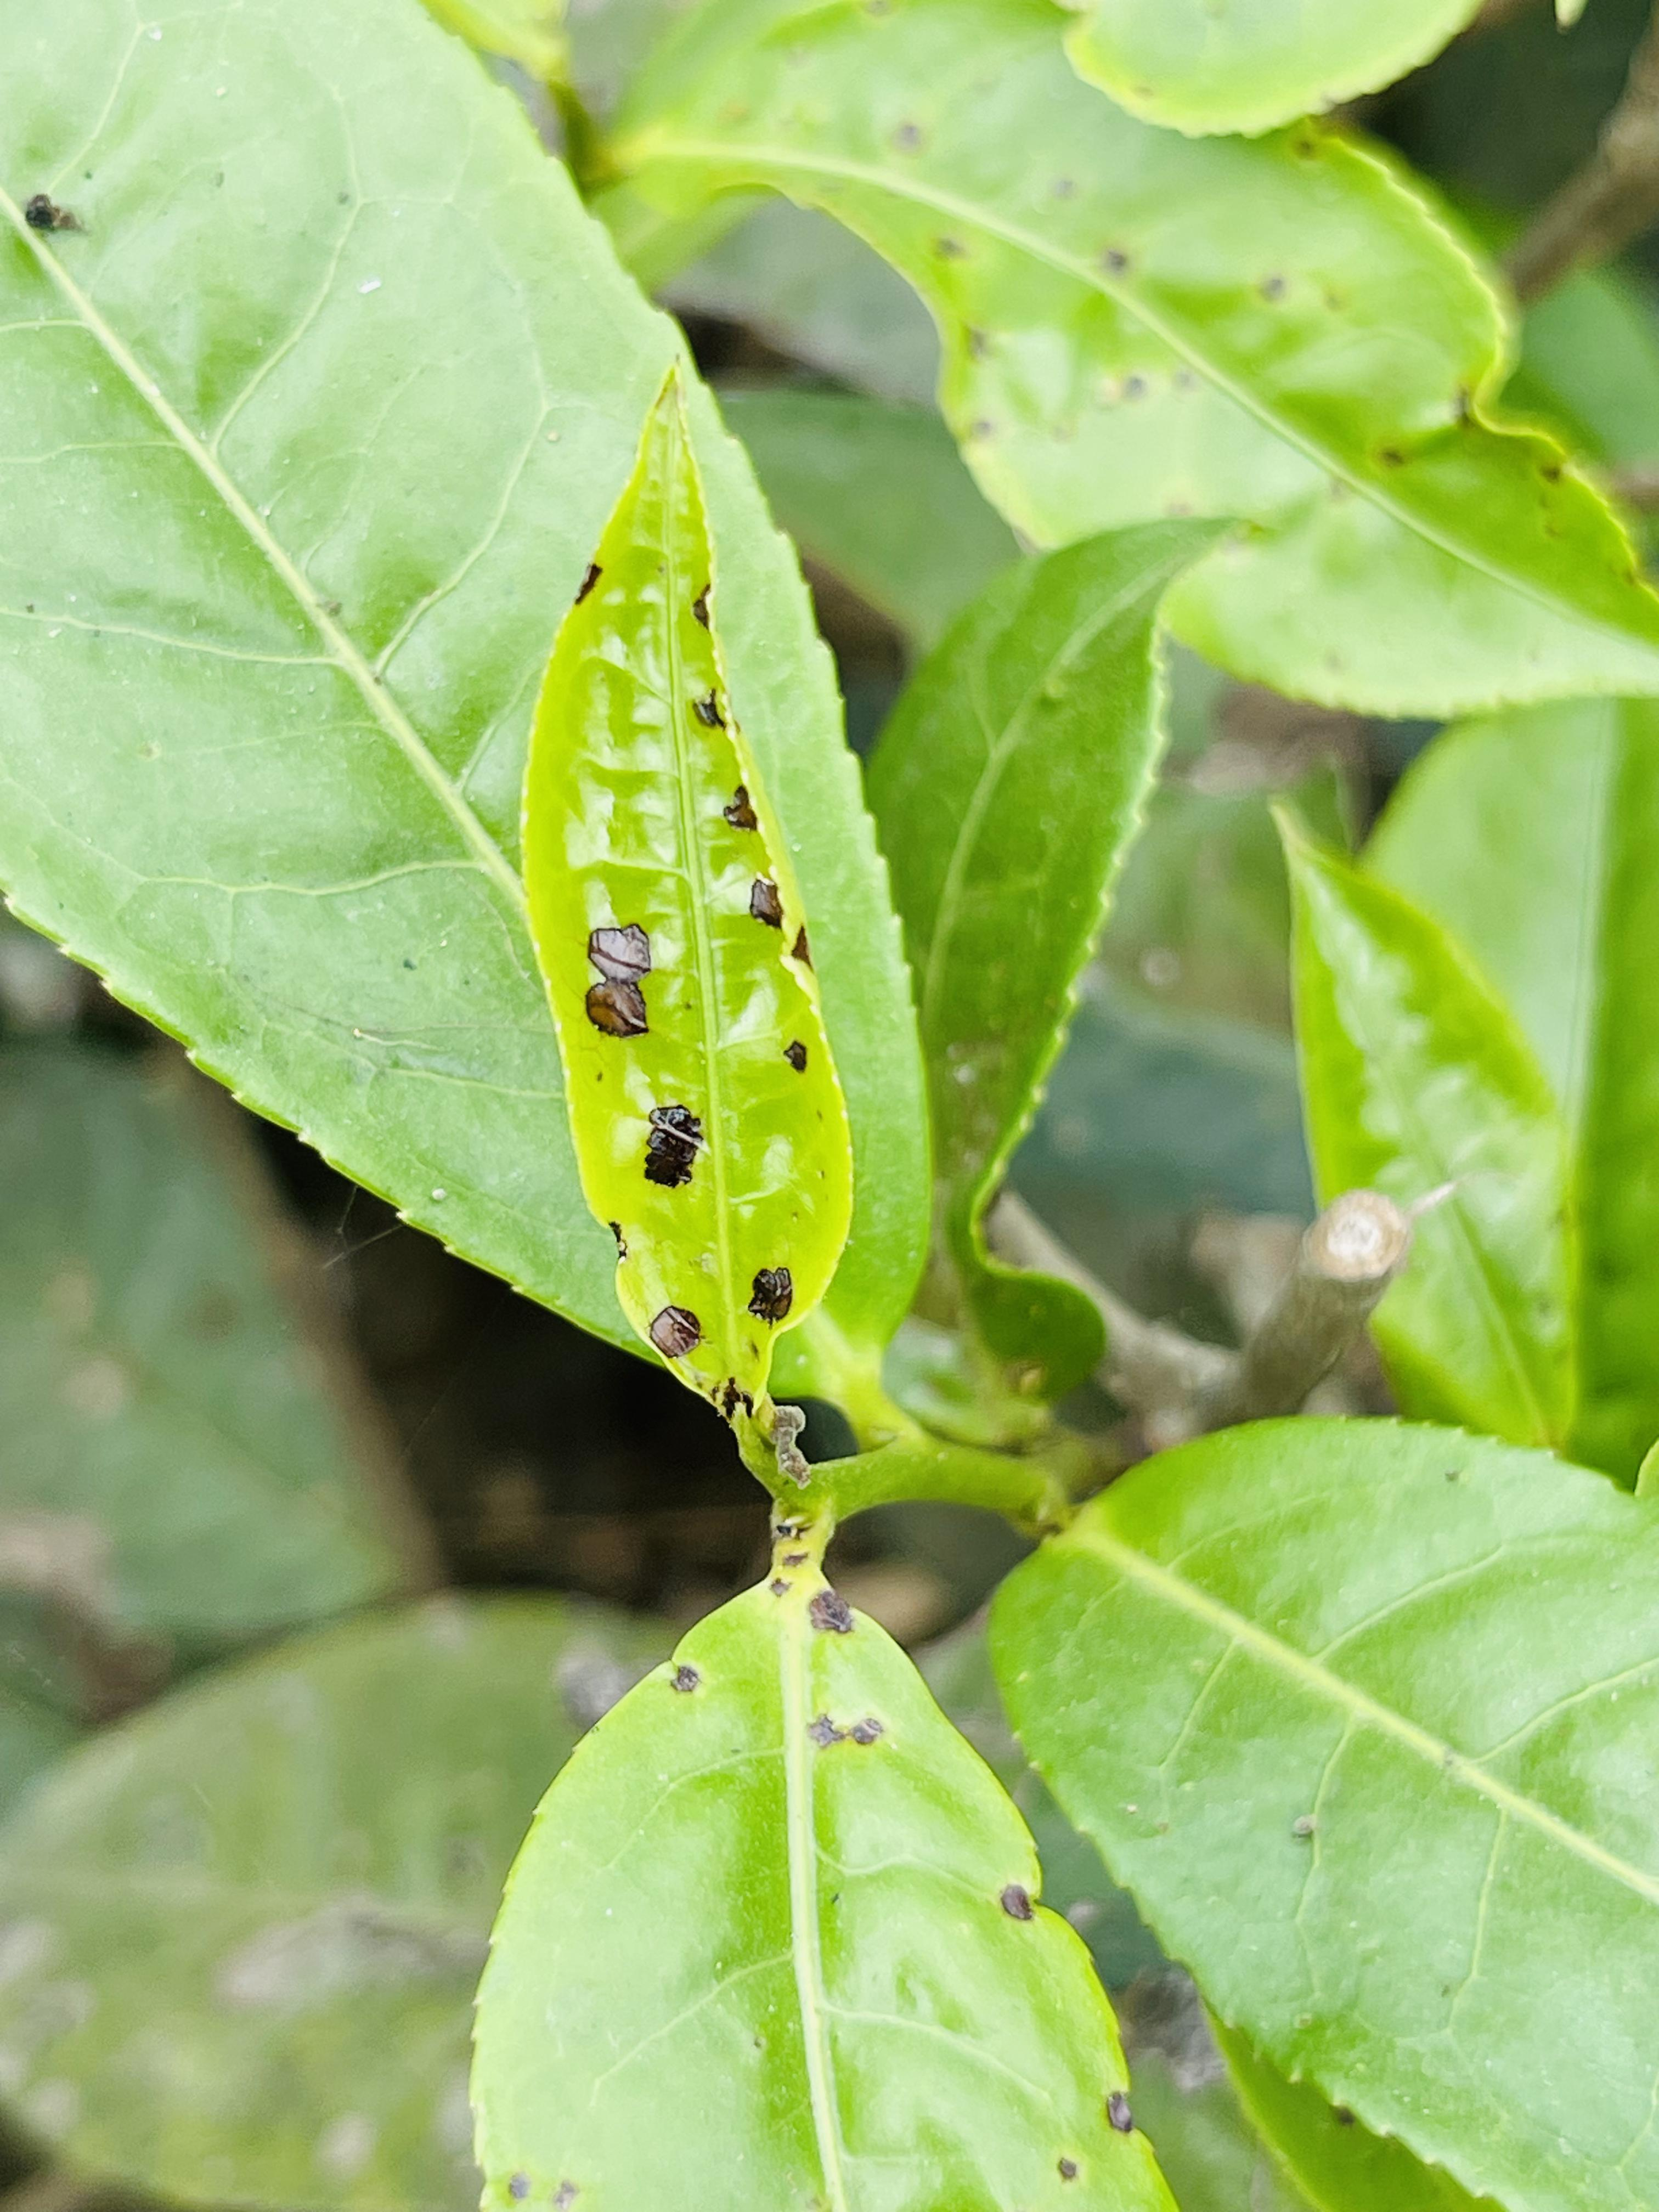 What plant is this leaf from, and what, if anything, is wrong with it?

tea, helopeltis
